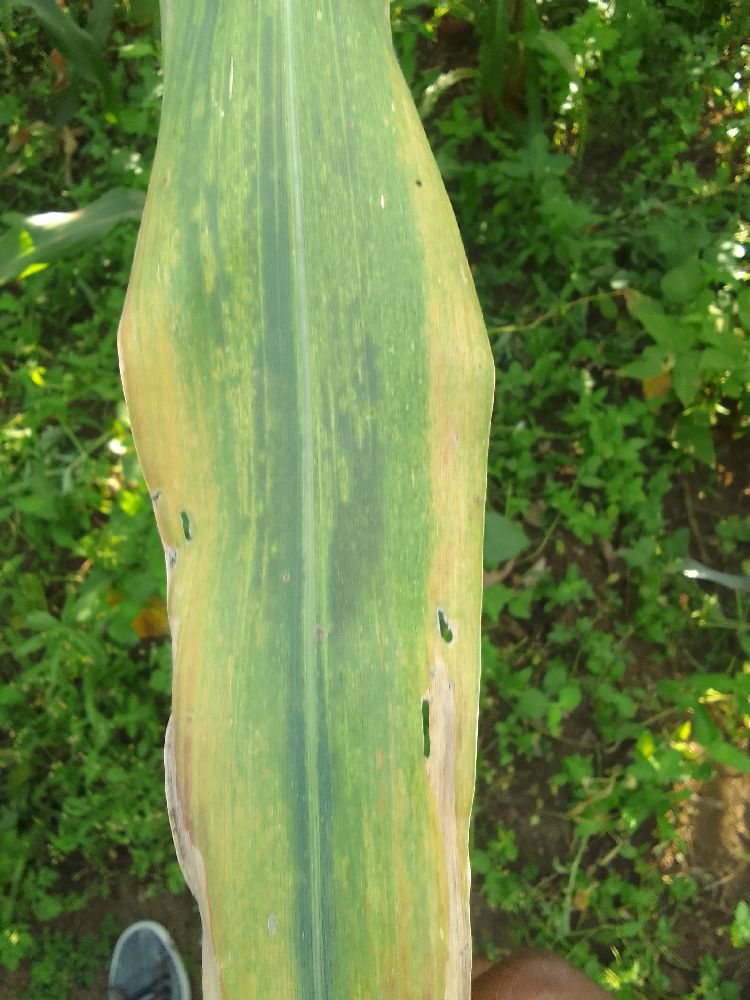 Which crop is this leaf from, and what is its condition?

maize, maize lethal necrosis
